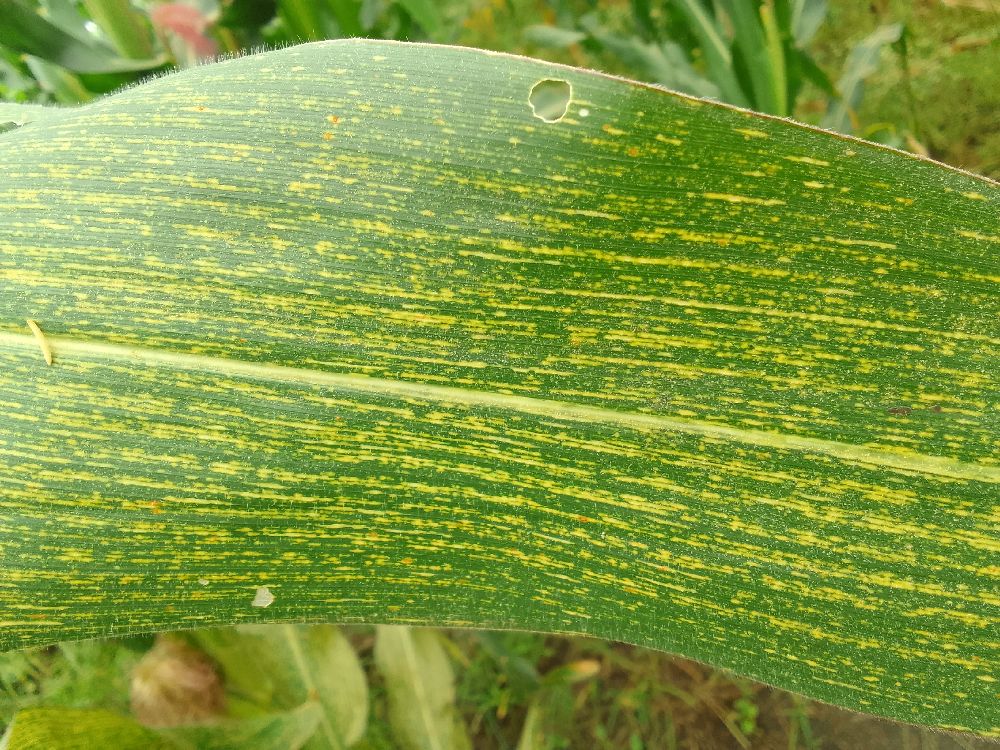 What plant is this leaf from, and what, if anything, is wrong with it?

maize, maize streak virus
